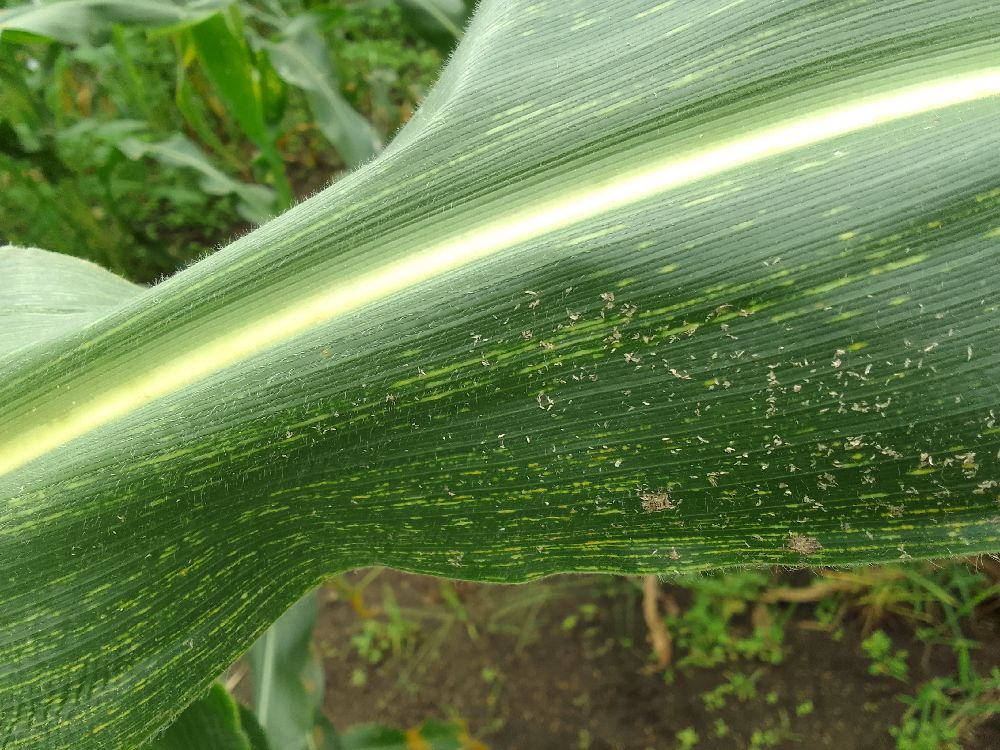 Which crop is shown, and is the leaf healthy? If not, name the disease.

maize, maize streak virus
